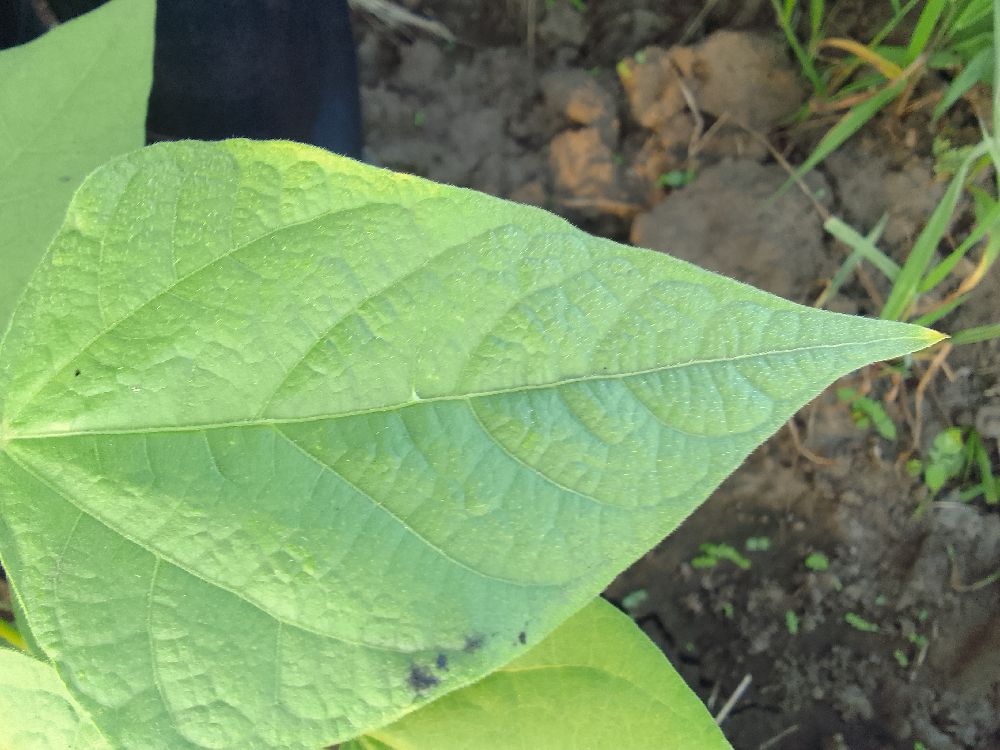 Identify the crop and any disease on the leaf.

common bean, healthy
